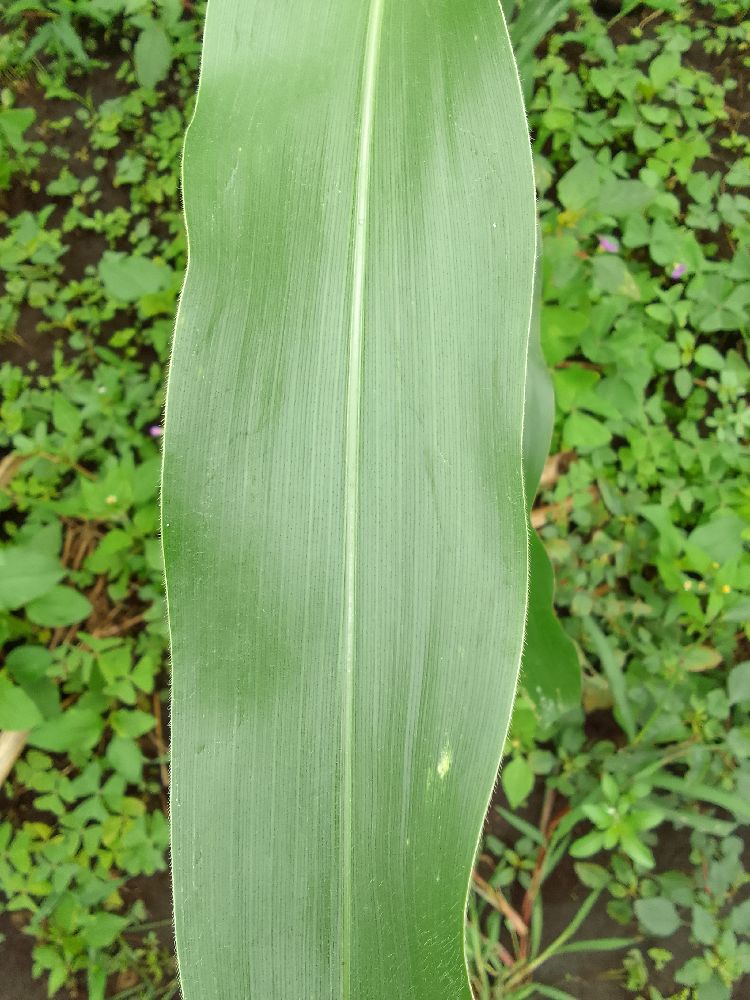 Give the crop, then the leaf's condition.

common bean, healthy
